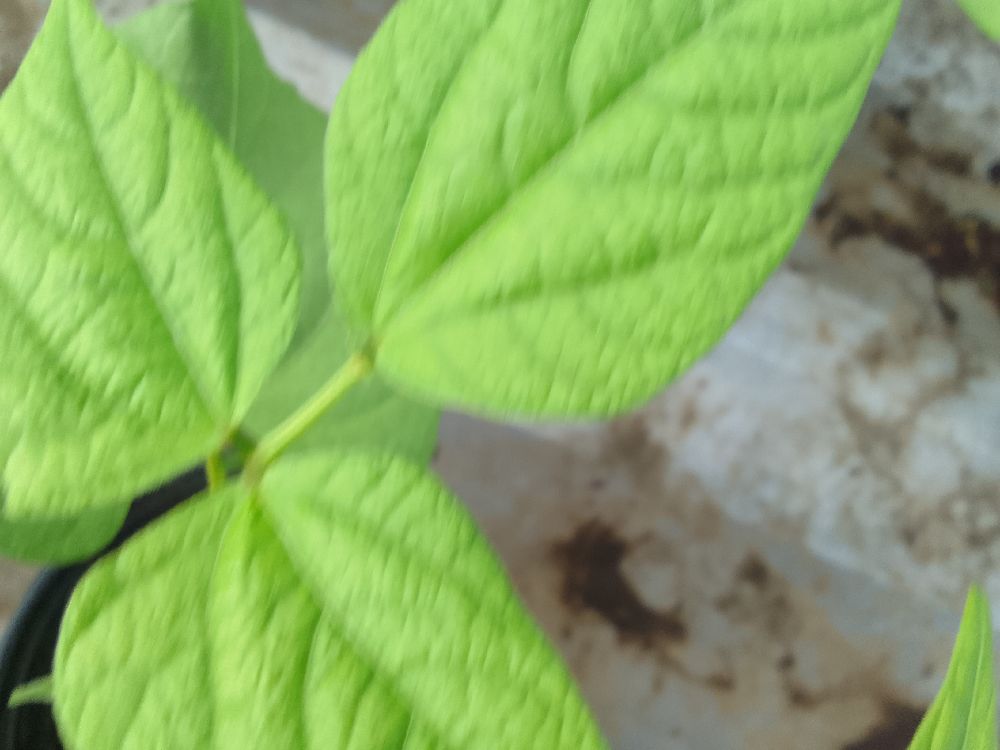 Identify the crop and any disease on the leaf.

common bean, healthy
